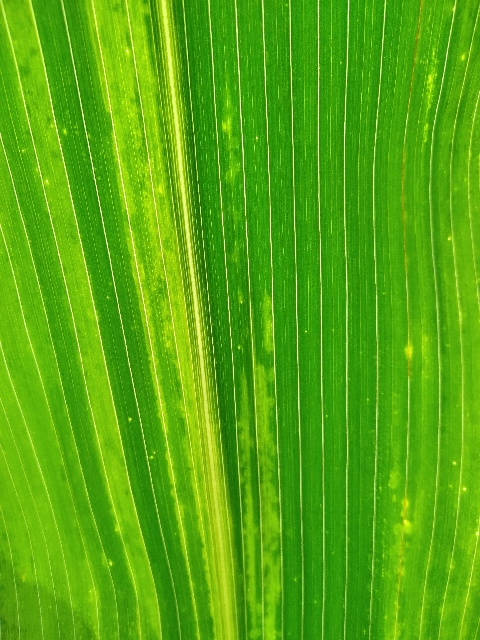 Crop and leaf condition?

maize, maize lethal necrosis
